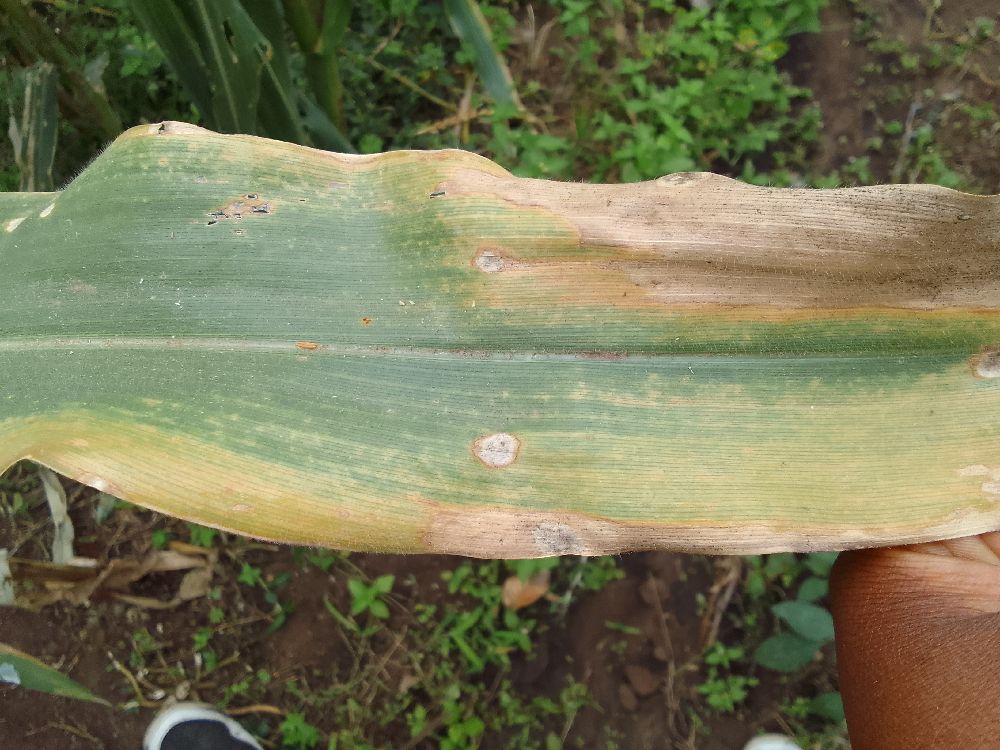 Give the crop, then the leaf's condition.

maize, maize lethal necrosis
